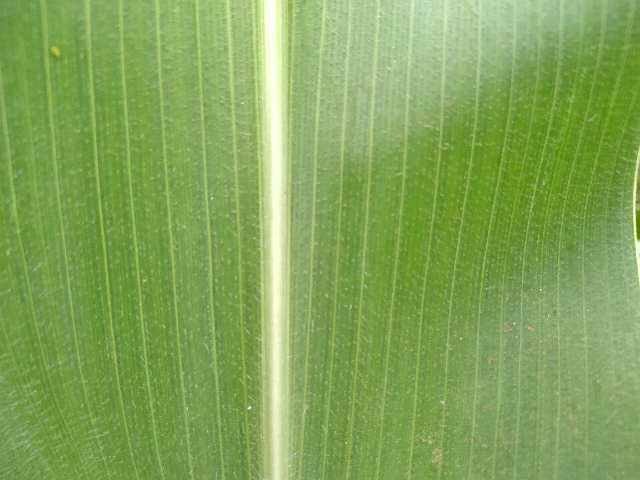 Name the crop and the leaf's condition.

maize, healthy
